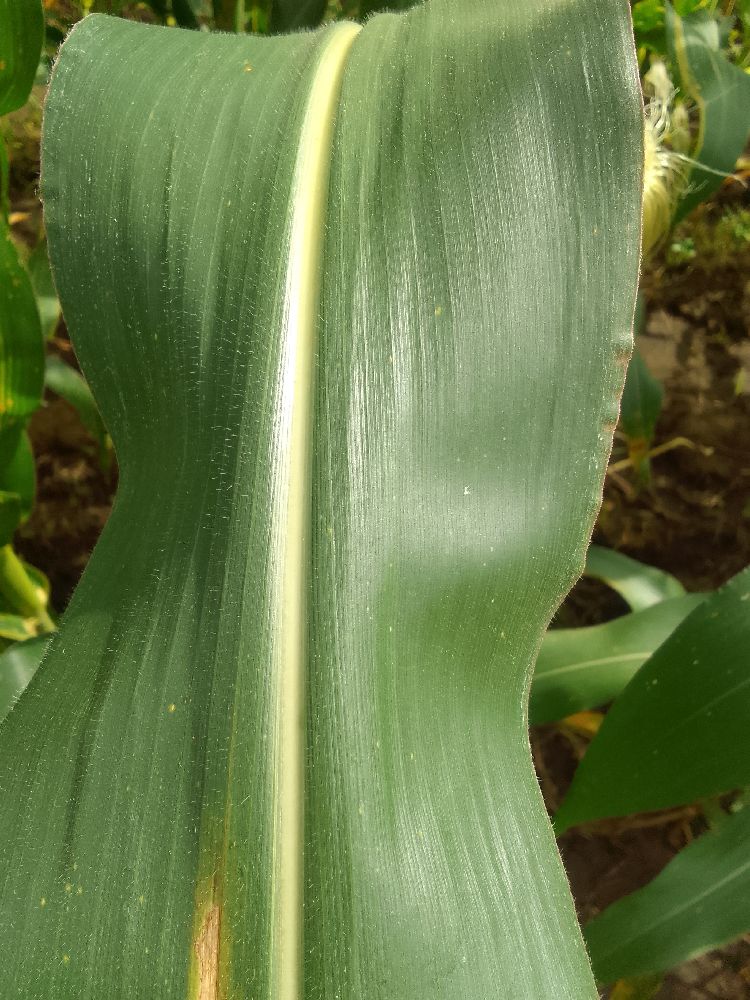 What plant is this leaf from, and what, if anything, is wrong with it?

maize, healthy
